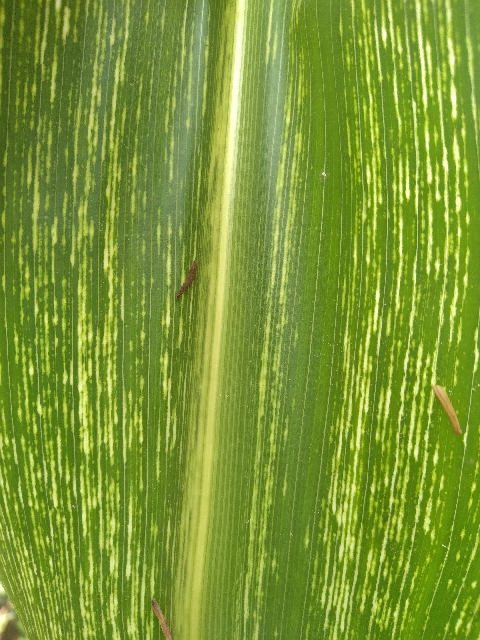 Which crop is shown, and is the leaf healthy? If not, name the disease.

maize, maize streak virus
